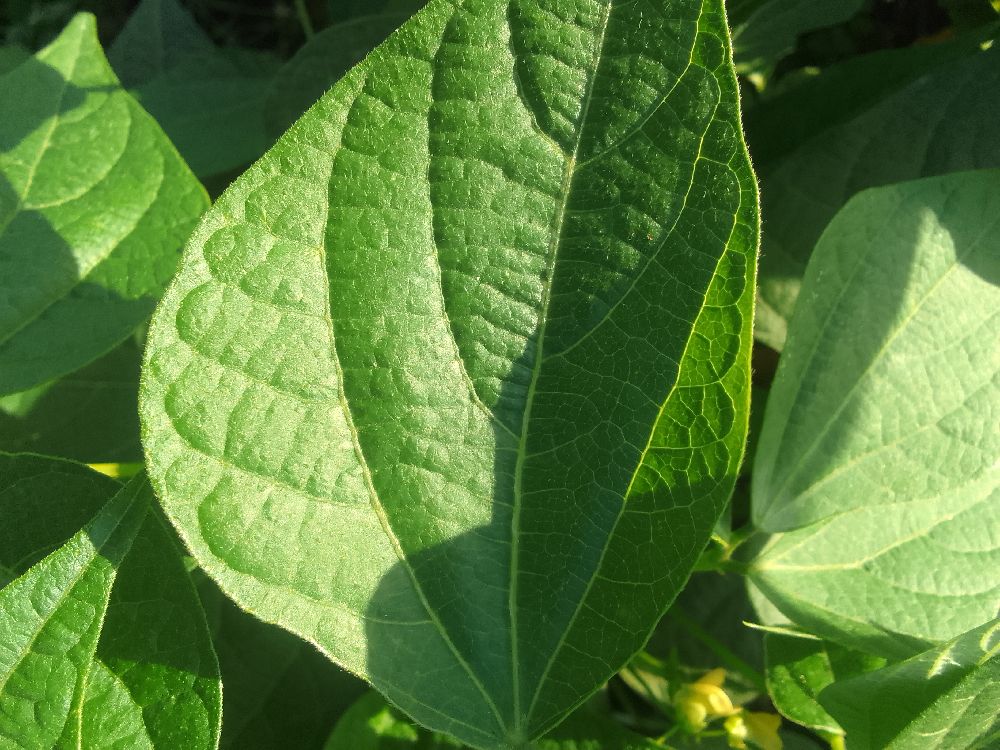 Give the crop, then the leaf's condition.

common bean, healthy
